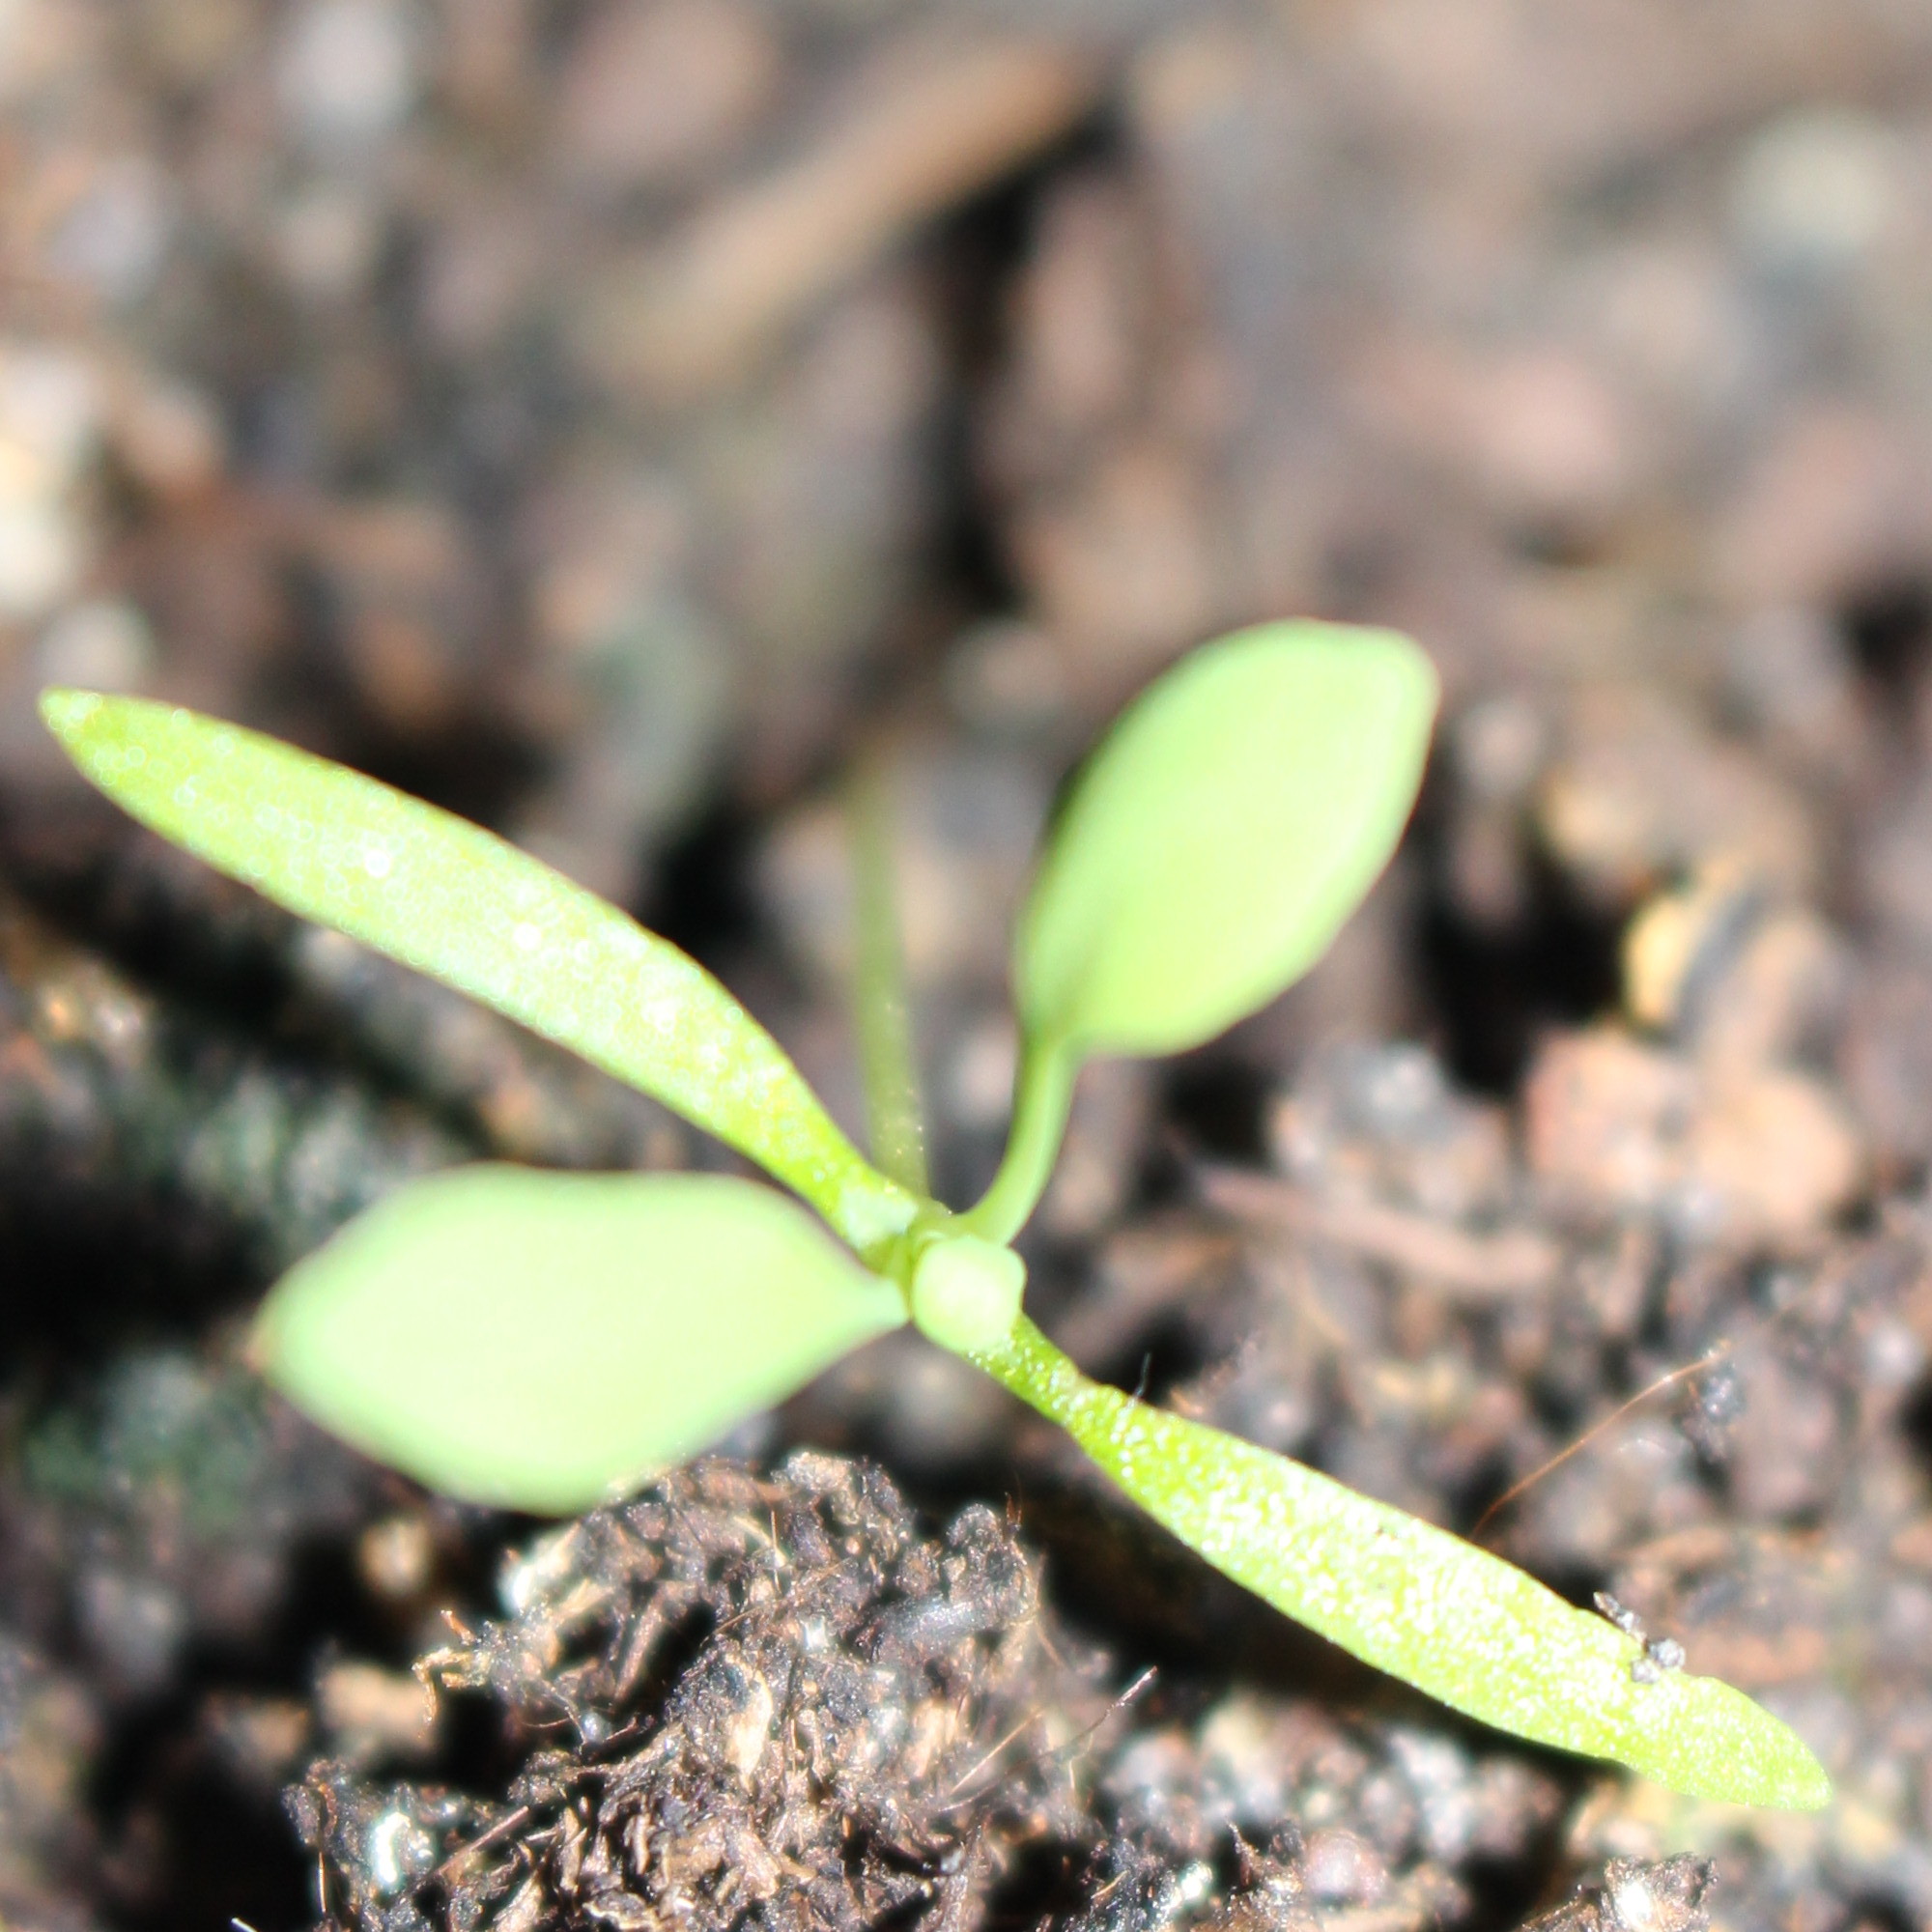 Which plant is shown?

Papaver rhoeas
